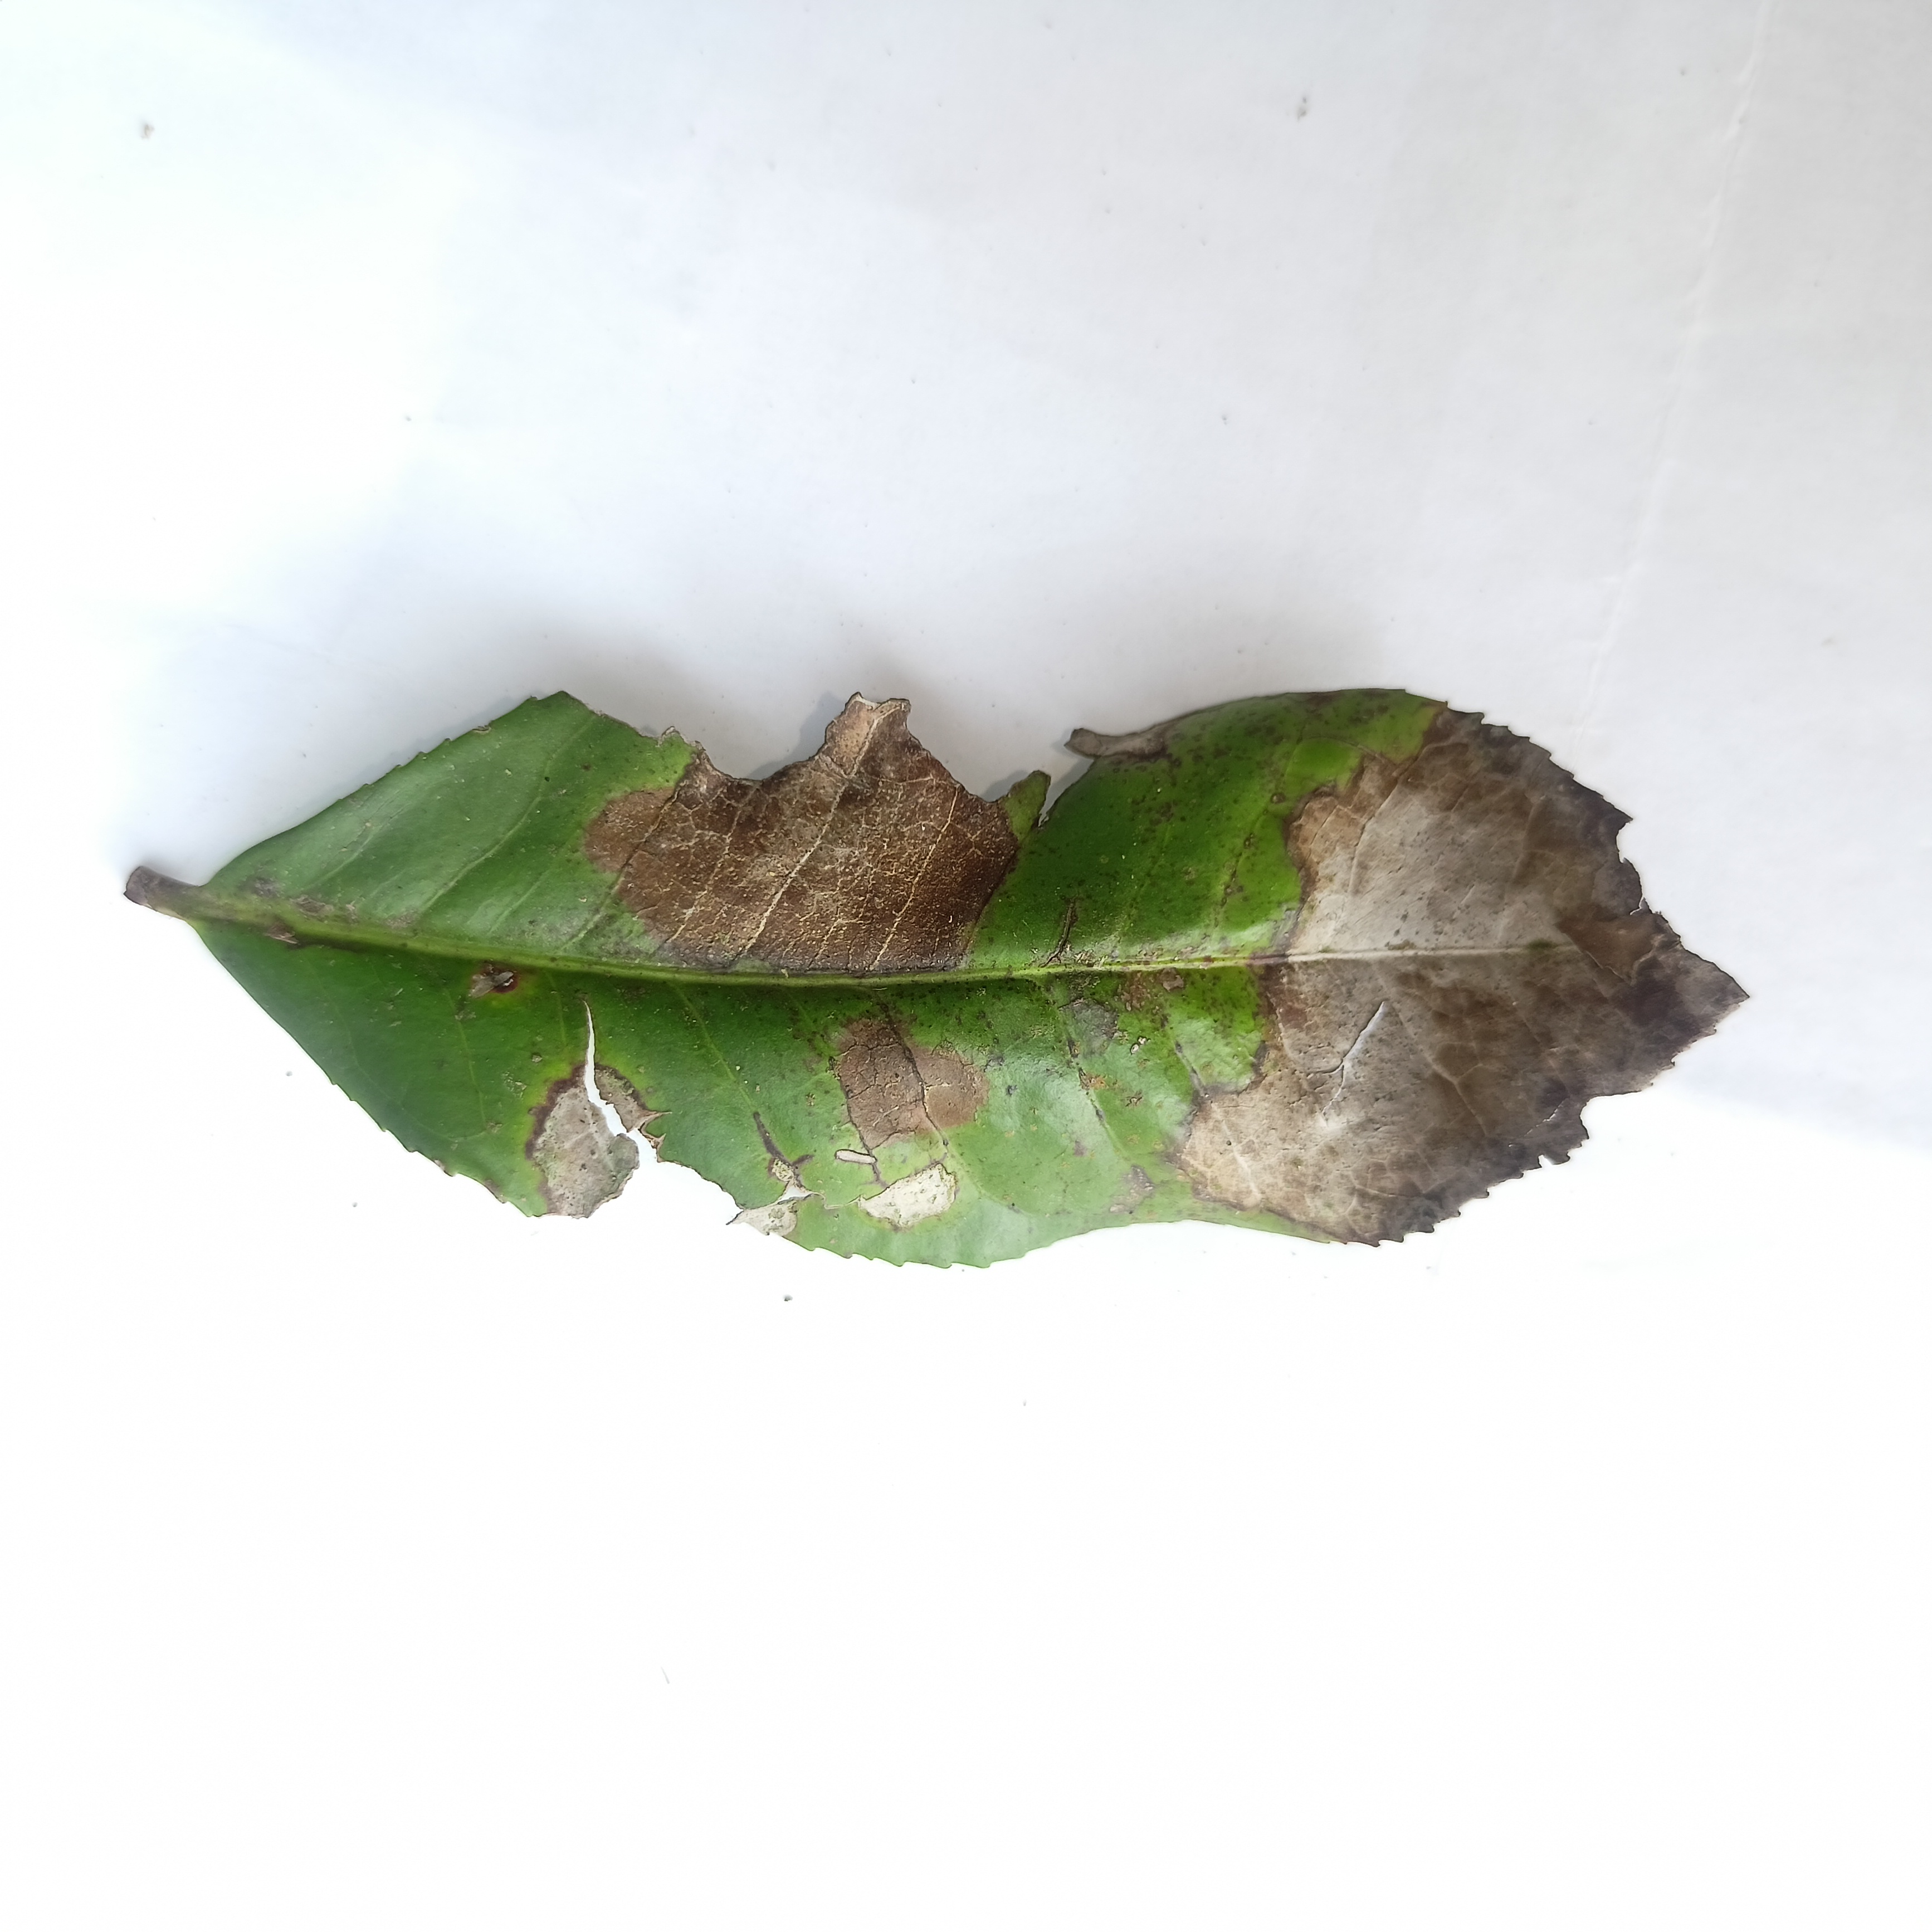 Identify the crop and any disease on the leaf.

tea, brown blight
